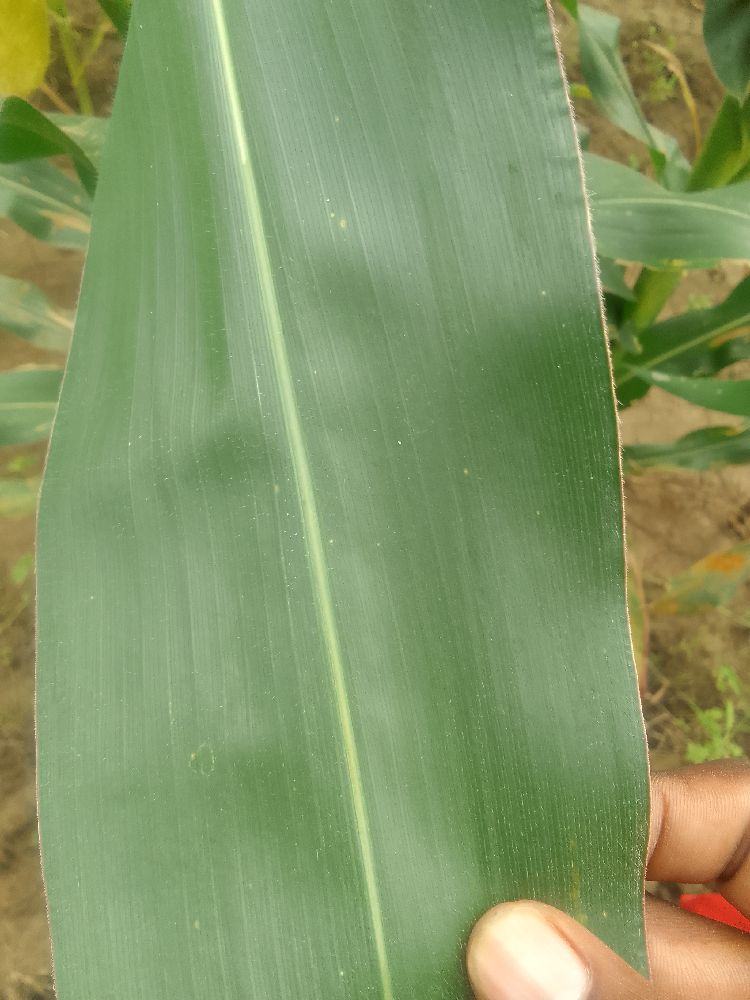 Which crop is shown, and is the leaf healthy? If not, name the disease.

maize, healthy
